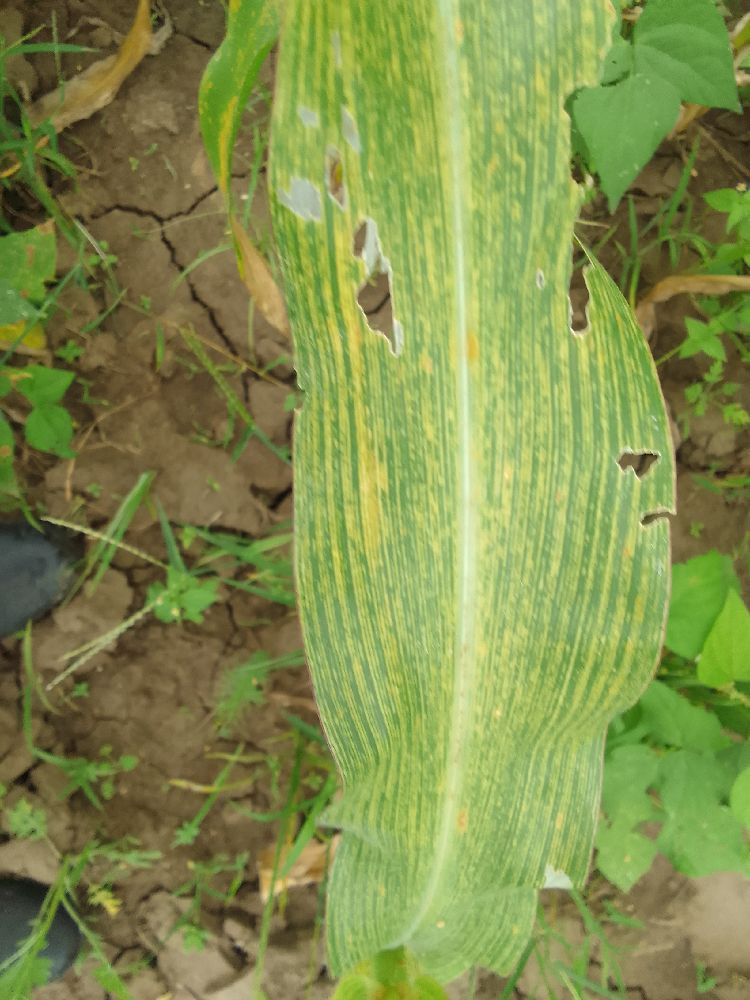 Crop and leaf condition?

maize, maize streak virus
